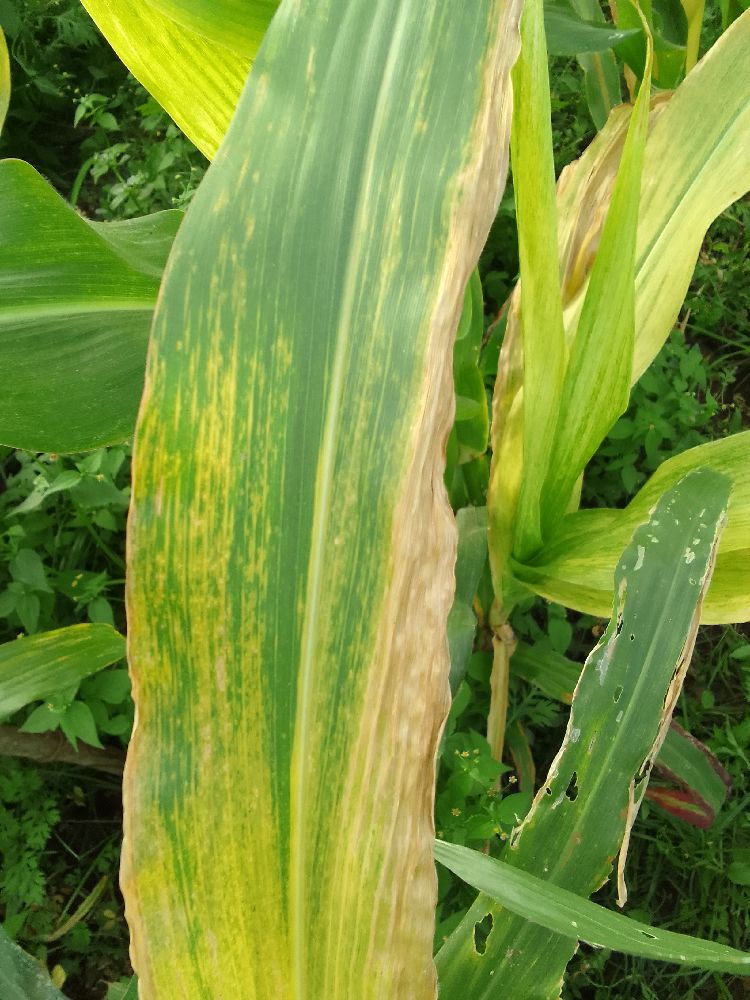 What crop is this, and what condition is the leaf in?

maize, maize lethal necrosis
